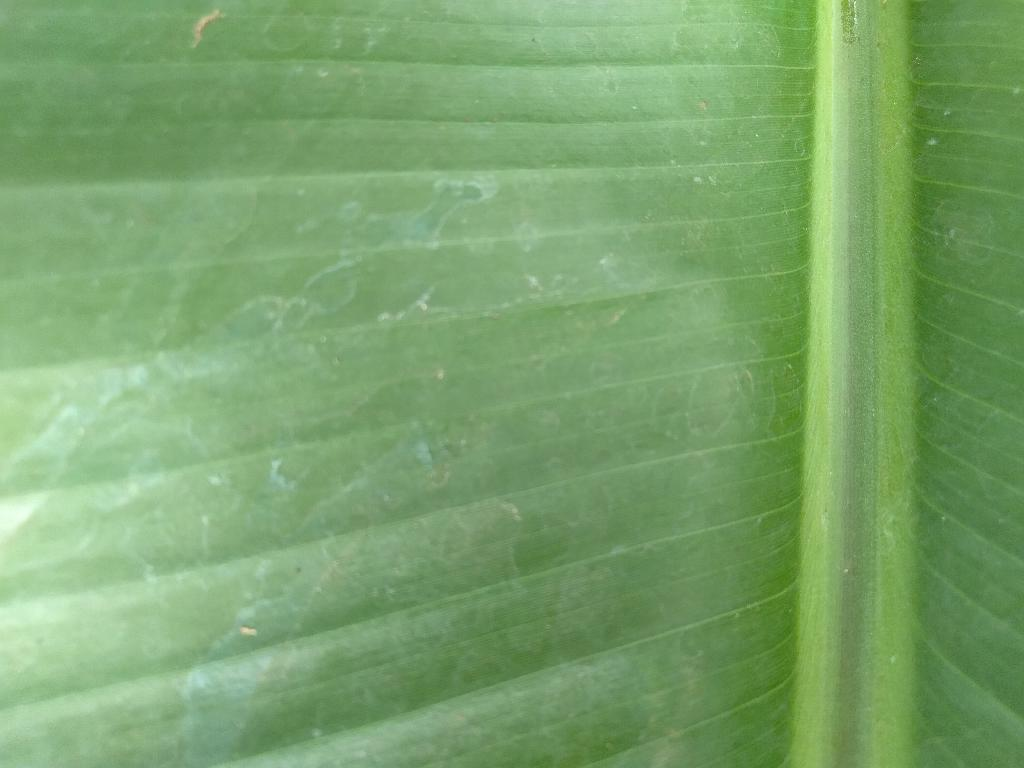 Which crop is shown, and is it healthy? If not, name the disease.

banana, healthy
